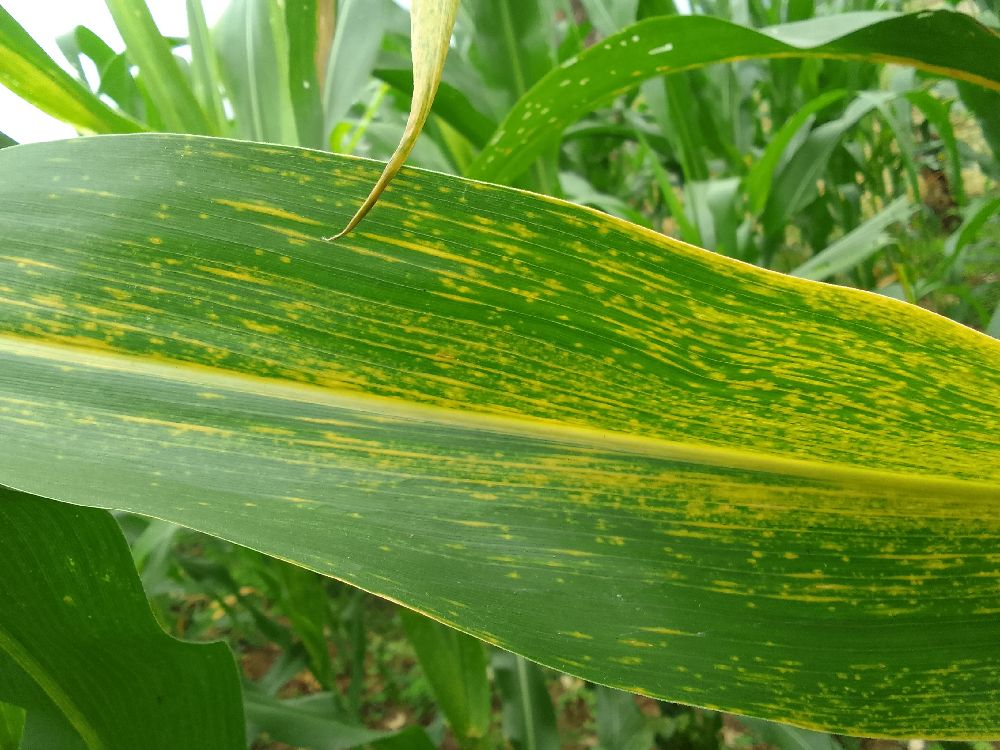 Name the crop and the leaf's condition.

maize, maize lethal necrosis
